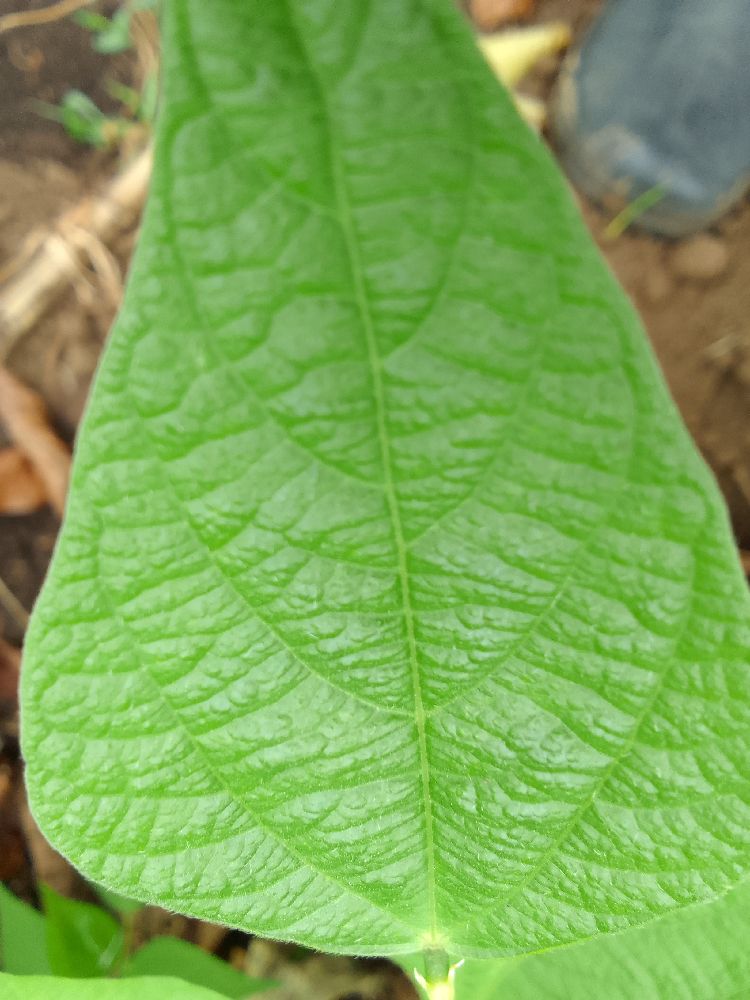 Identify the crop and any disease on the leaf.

common bean, healthy
